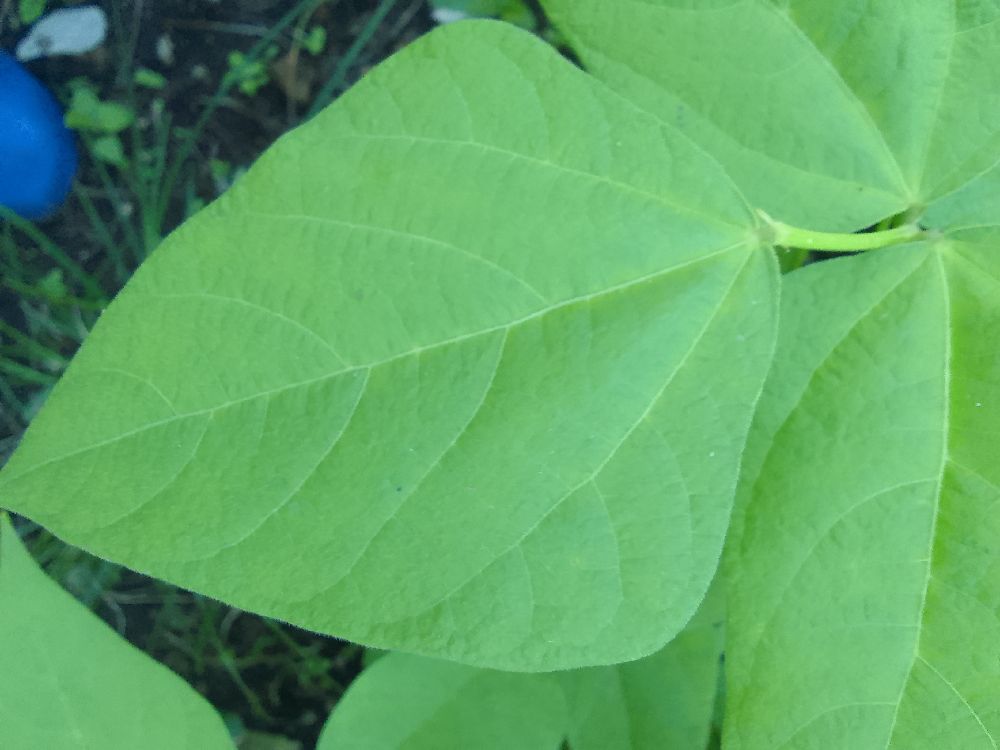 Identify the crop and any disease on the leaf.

common bean, healthy
